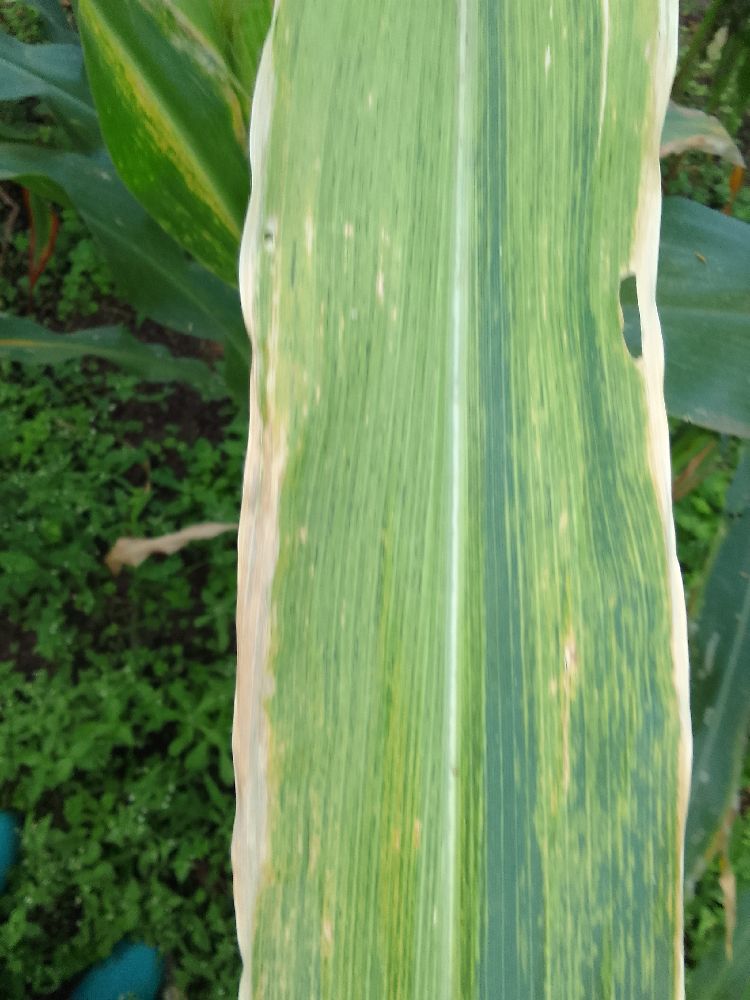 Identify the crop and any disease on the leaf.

maize, maize lethal necrosis
